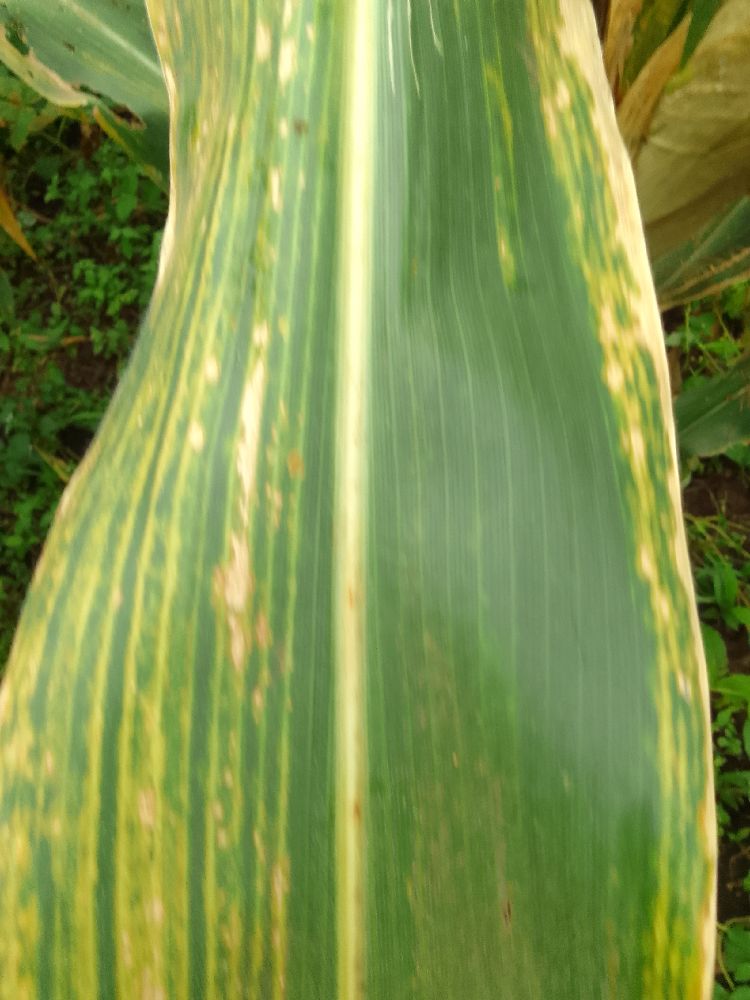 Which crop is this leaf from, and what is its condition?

maize, maize lethal necrosis
